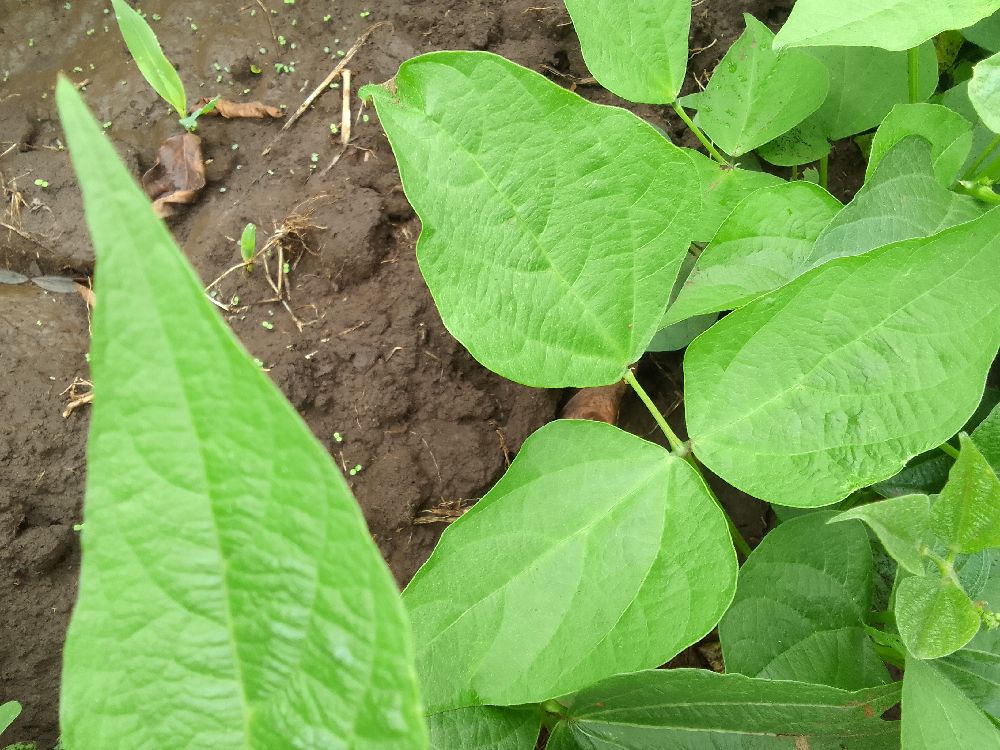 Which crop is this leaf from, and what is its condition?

common bean, healthy
